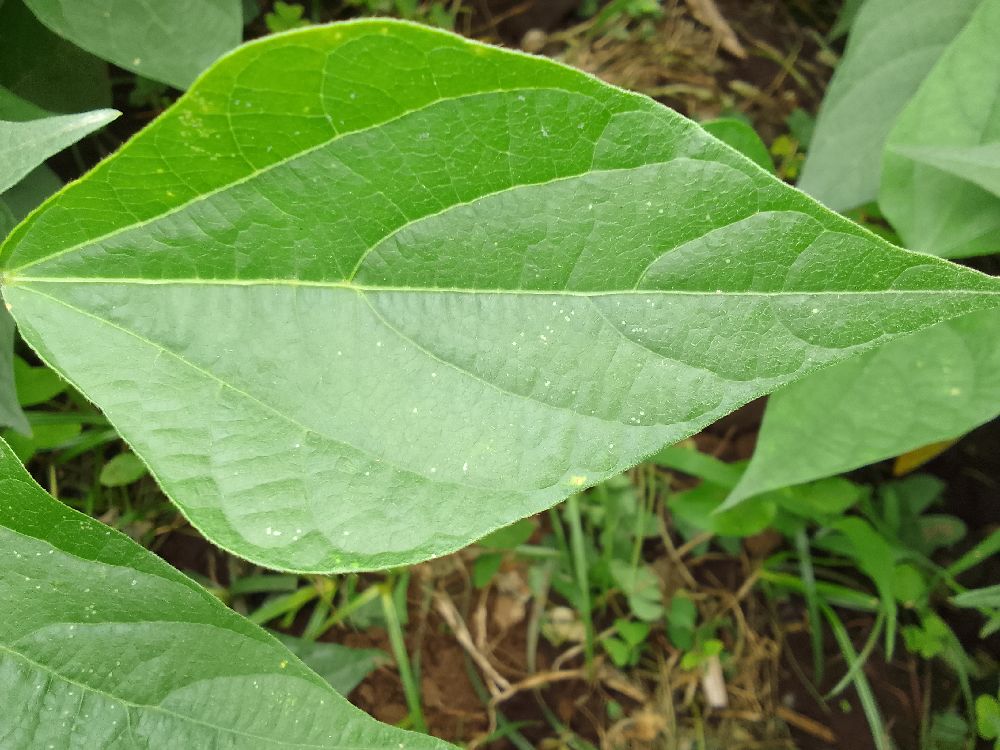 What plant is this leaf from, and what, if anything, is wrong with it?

common bean, healthy
